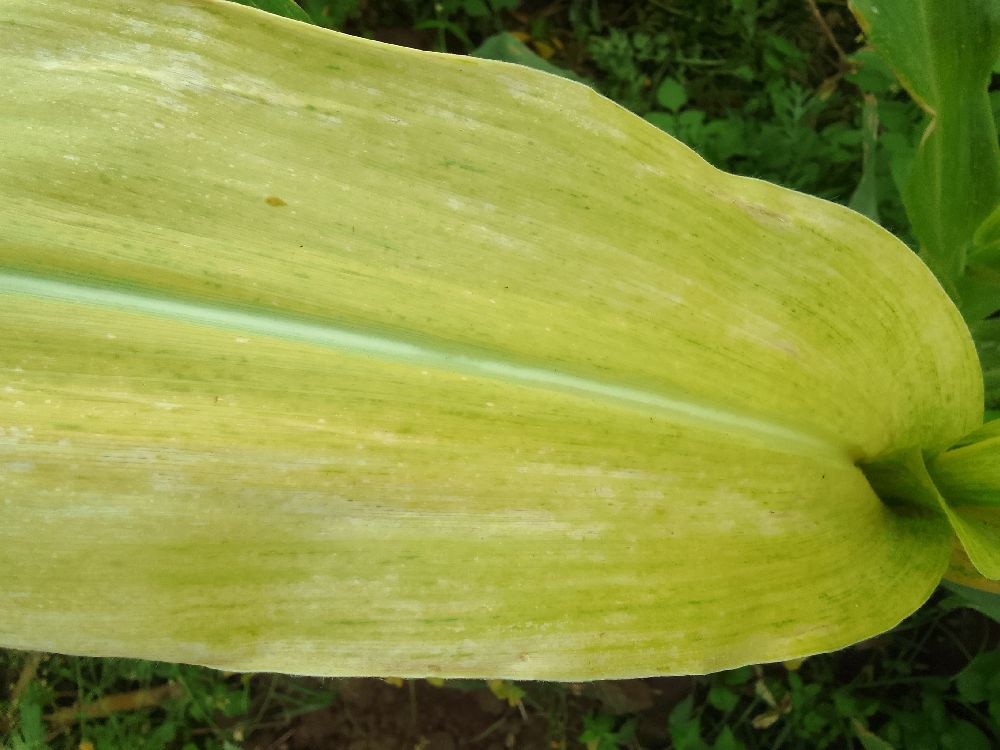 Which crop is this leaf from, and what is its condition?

maize, maize lethal necrosis
